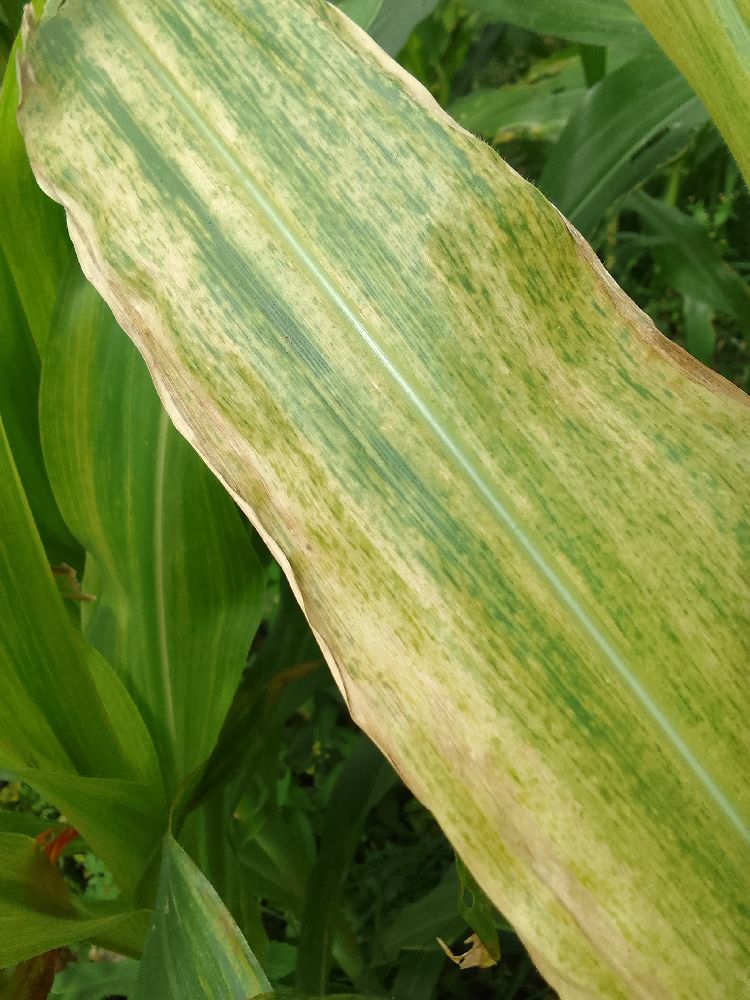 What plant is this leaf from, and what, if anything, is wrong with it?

maize, maize lethal necrosis
